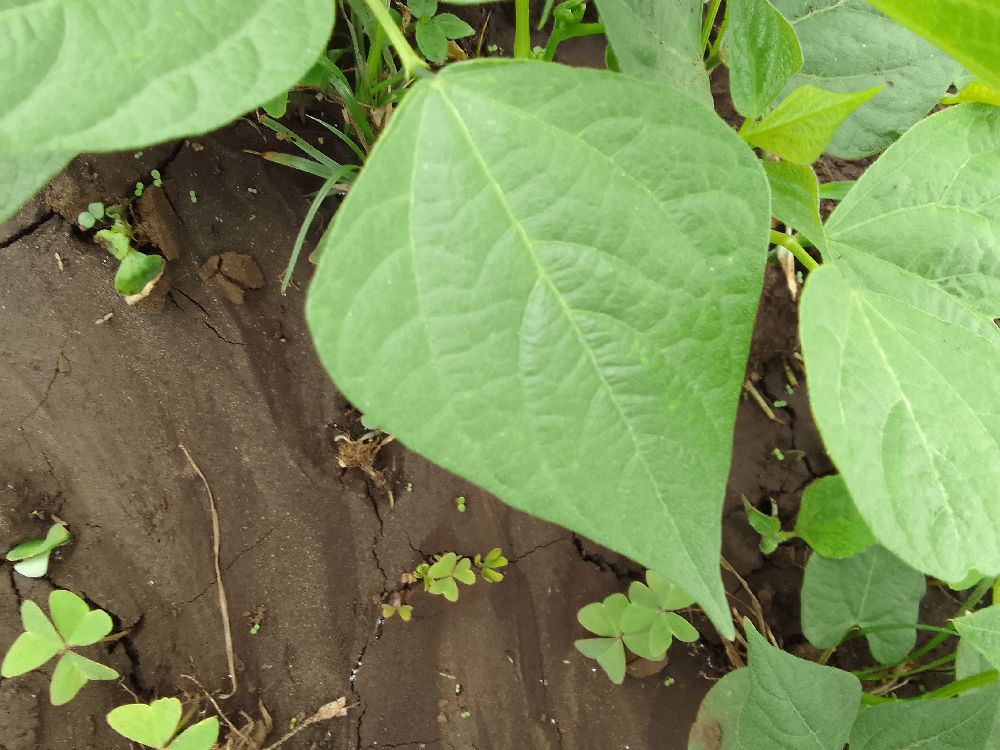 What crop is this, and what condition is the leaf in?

common bean, healthy
